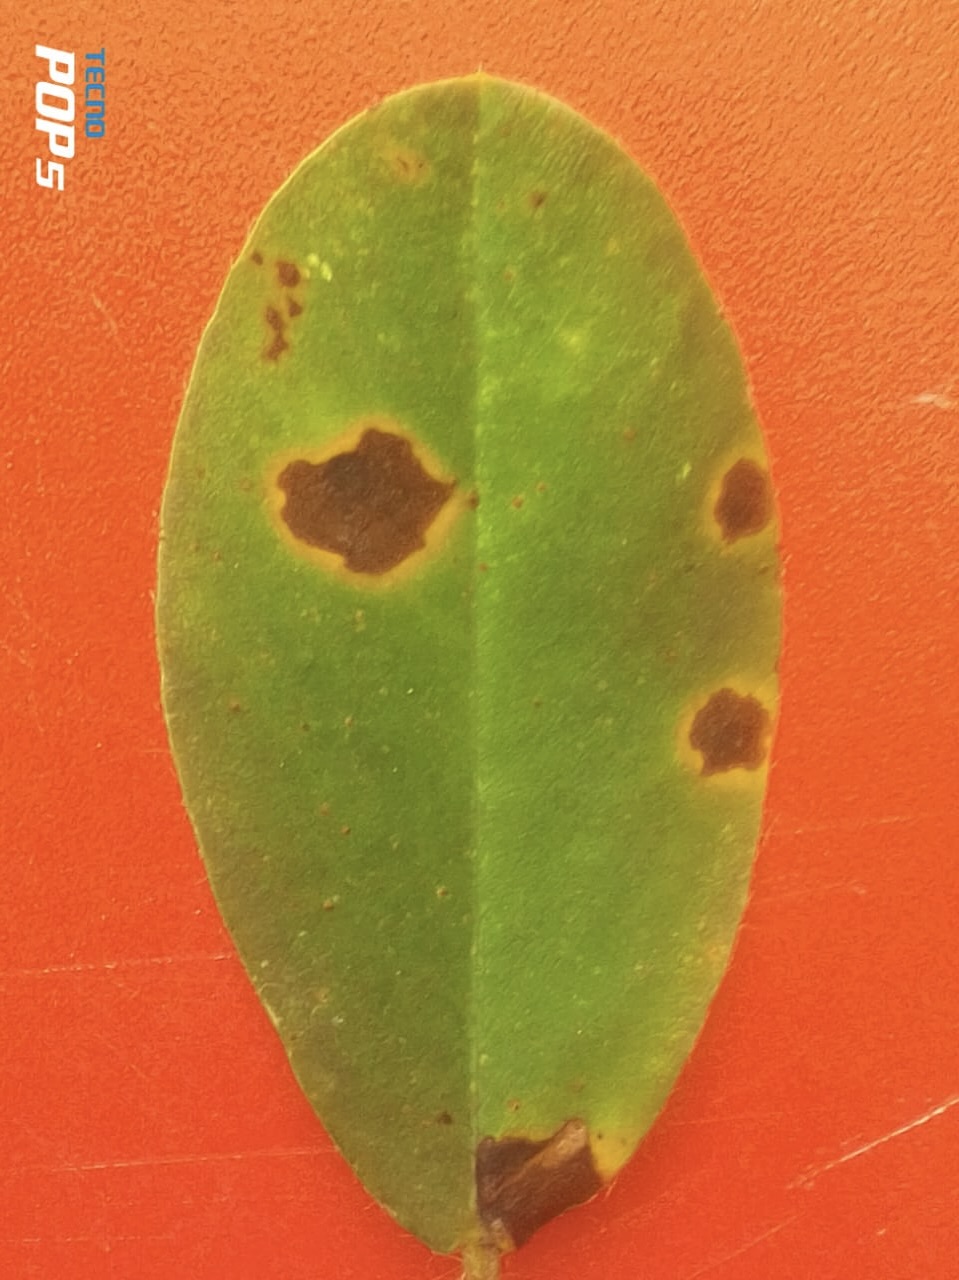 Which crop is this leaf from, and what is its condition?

peanut, phoma arachidicola
